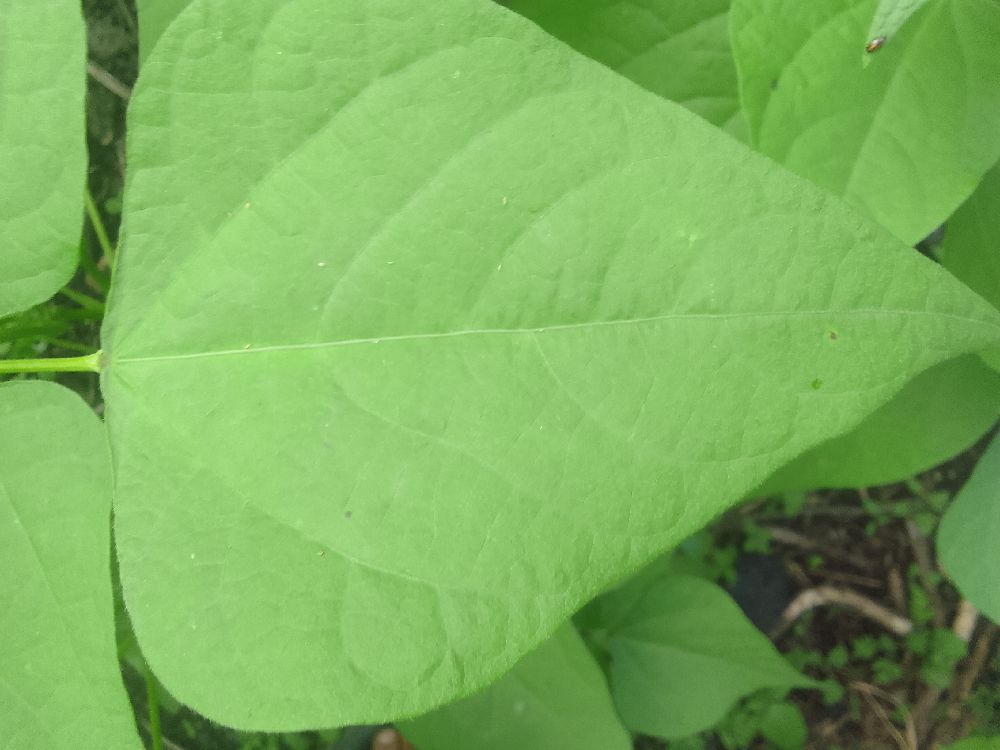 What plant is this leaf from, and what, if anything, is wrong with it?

common bean, healthy
